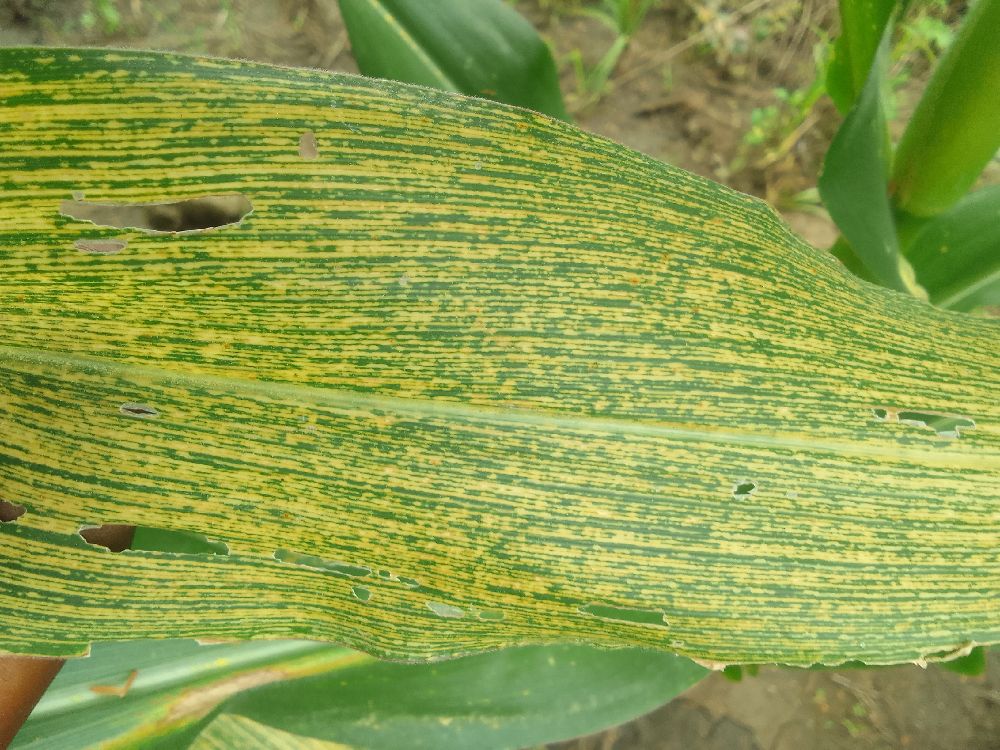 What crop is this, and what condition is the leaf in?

maize, maize streak virus
